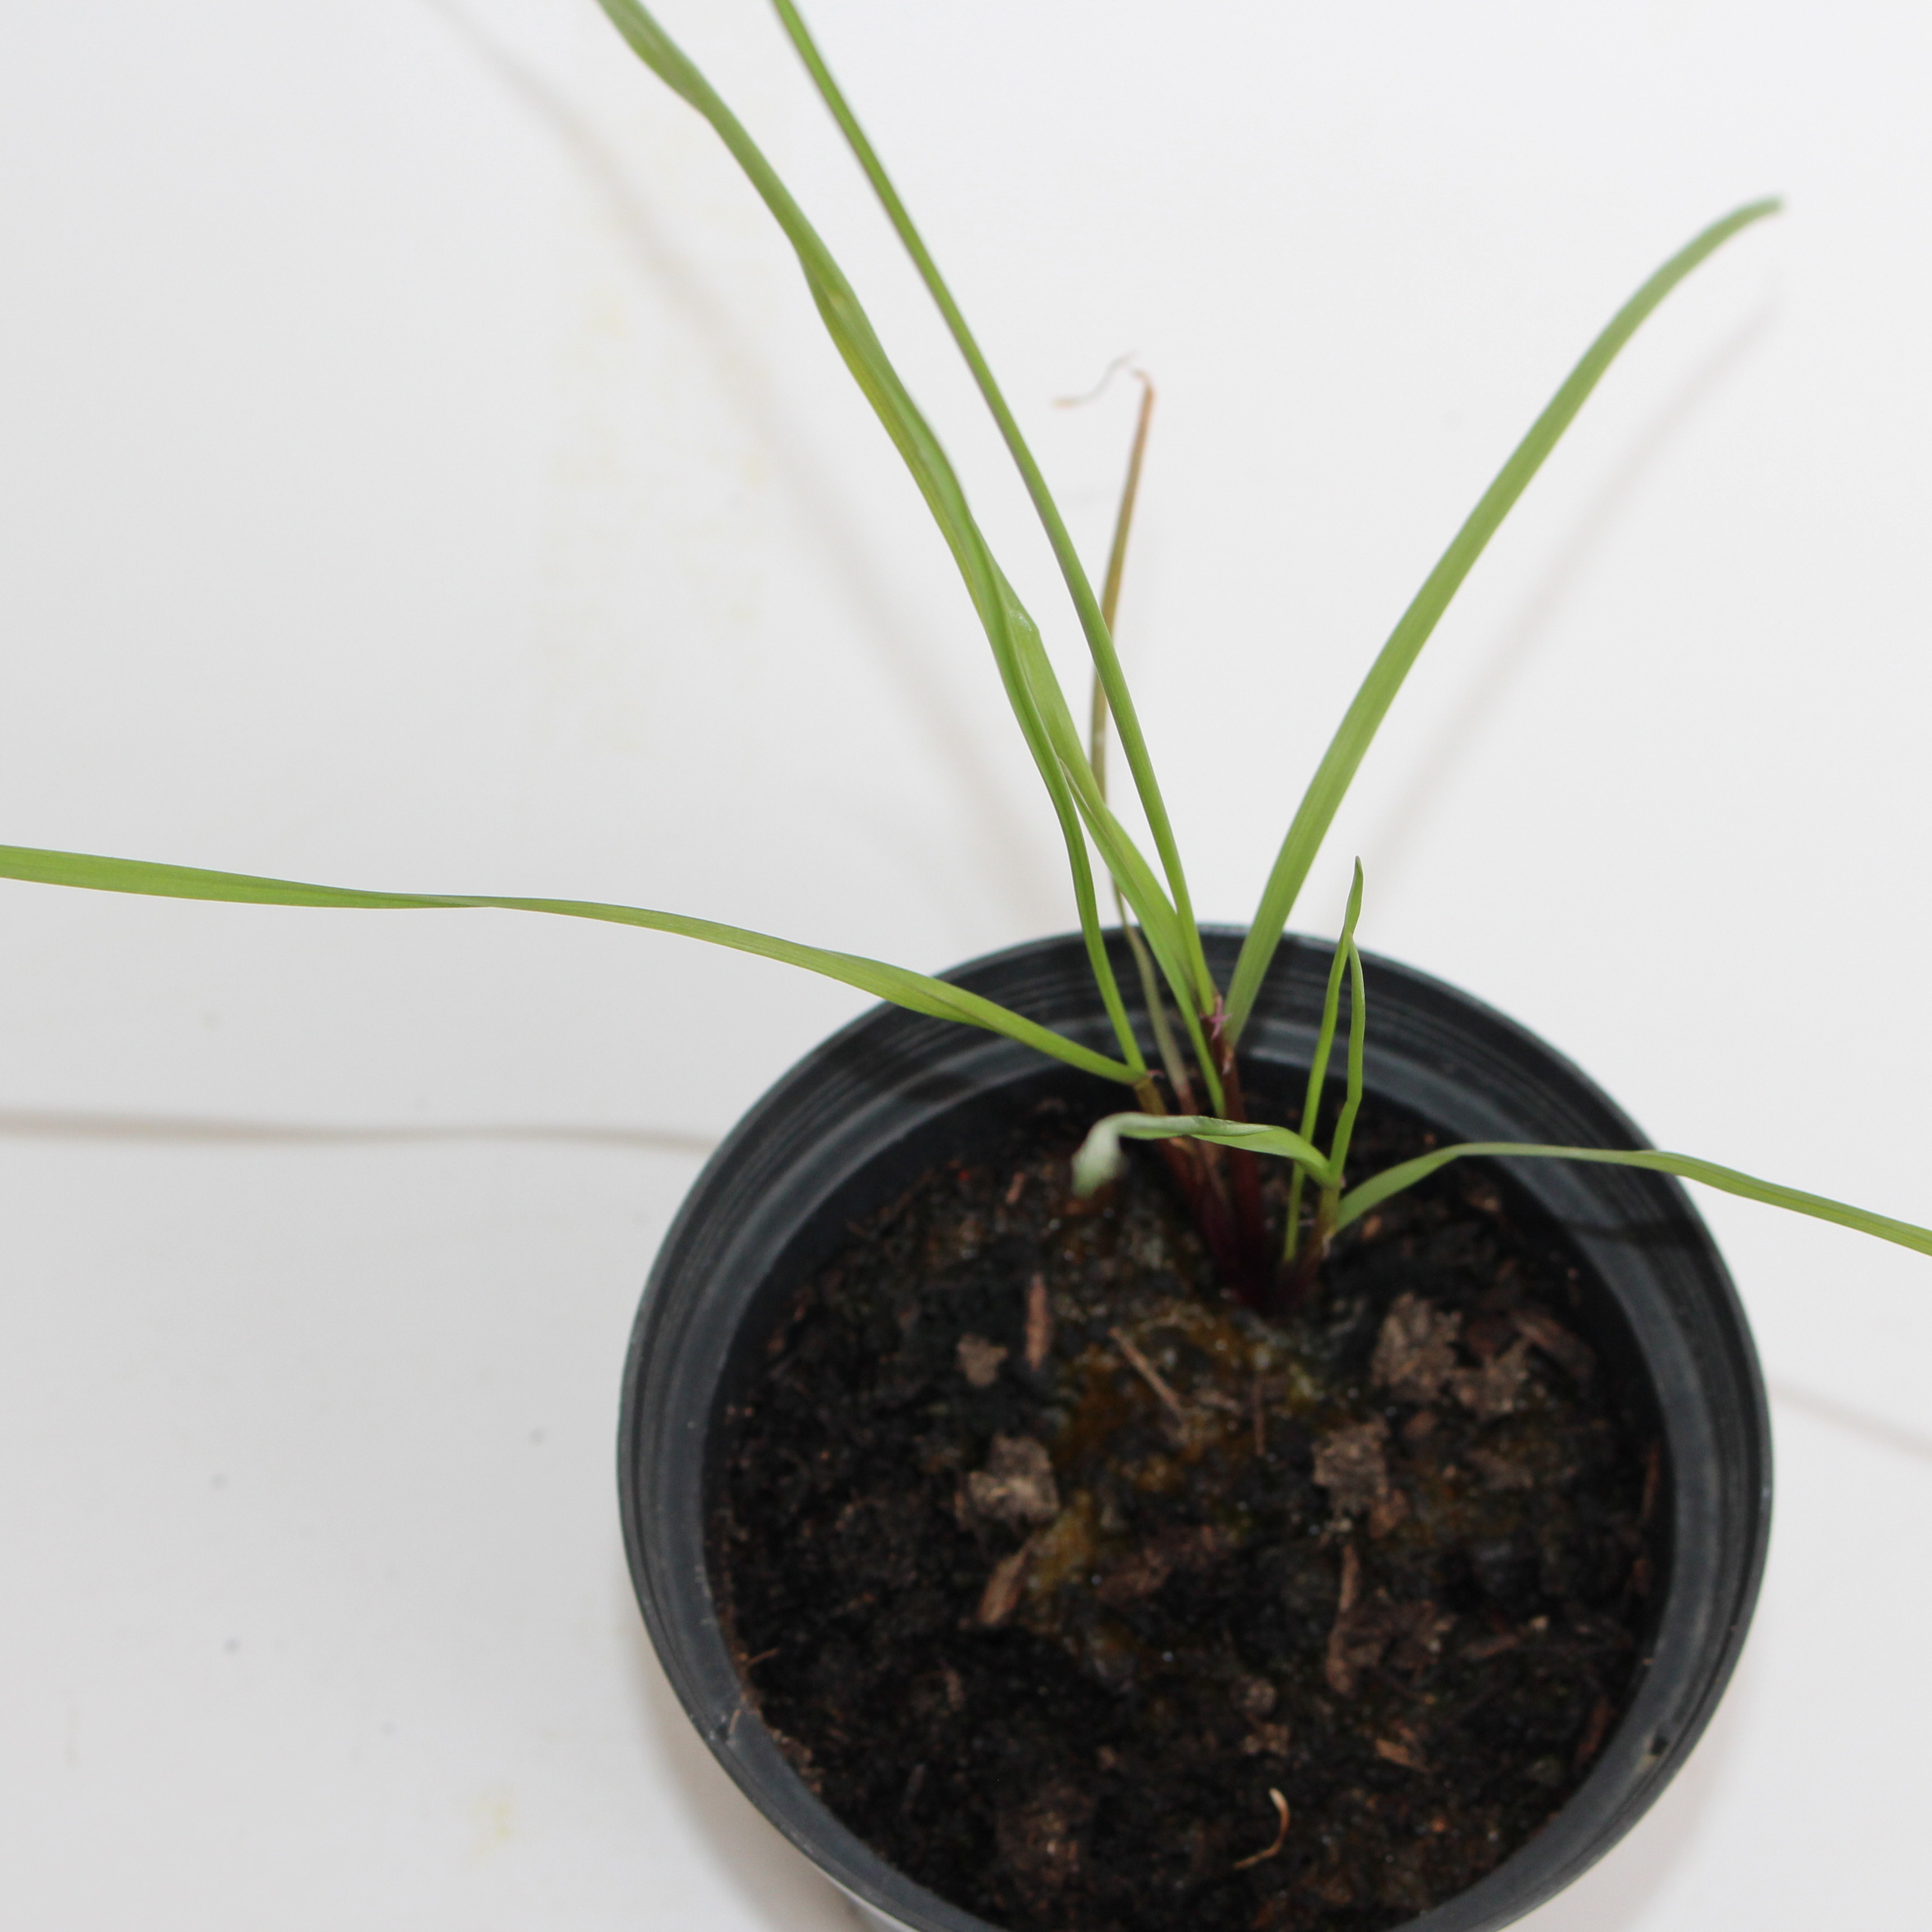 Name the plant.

Lolium multiflorum
